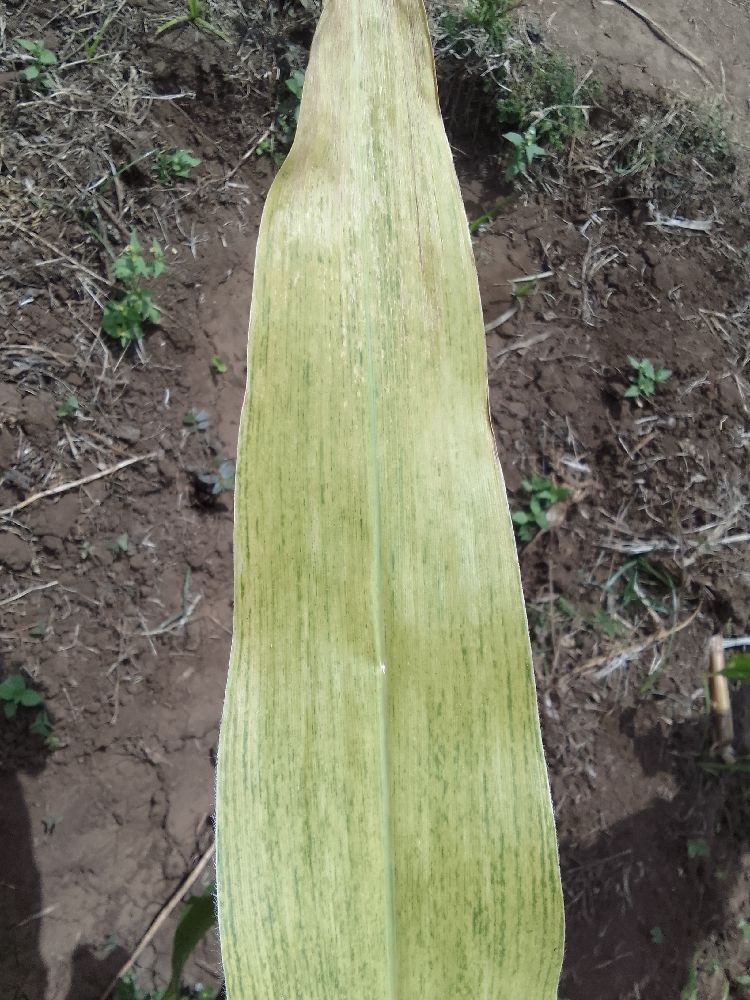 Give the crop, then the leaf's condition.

maize, maize lethal necrosis
